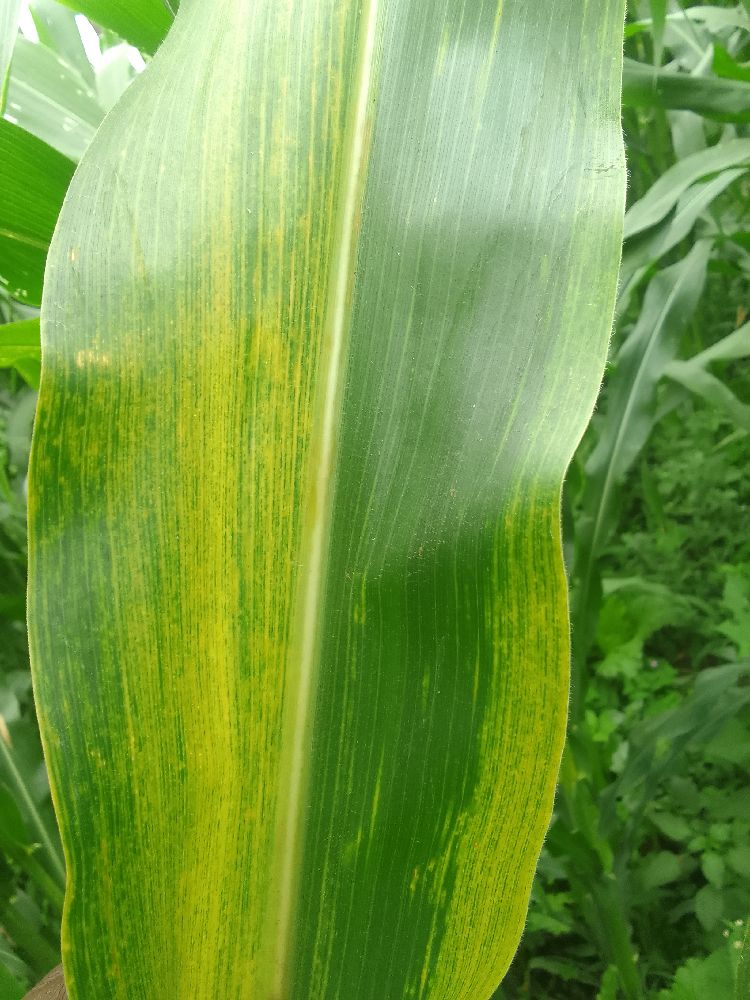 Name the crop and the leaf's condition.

maize, maize lethal necrosis
